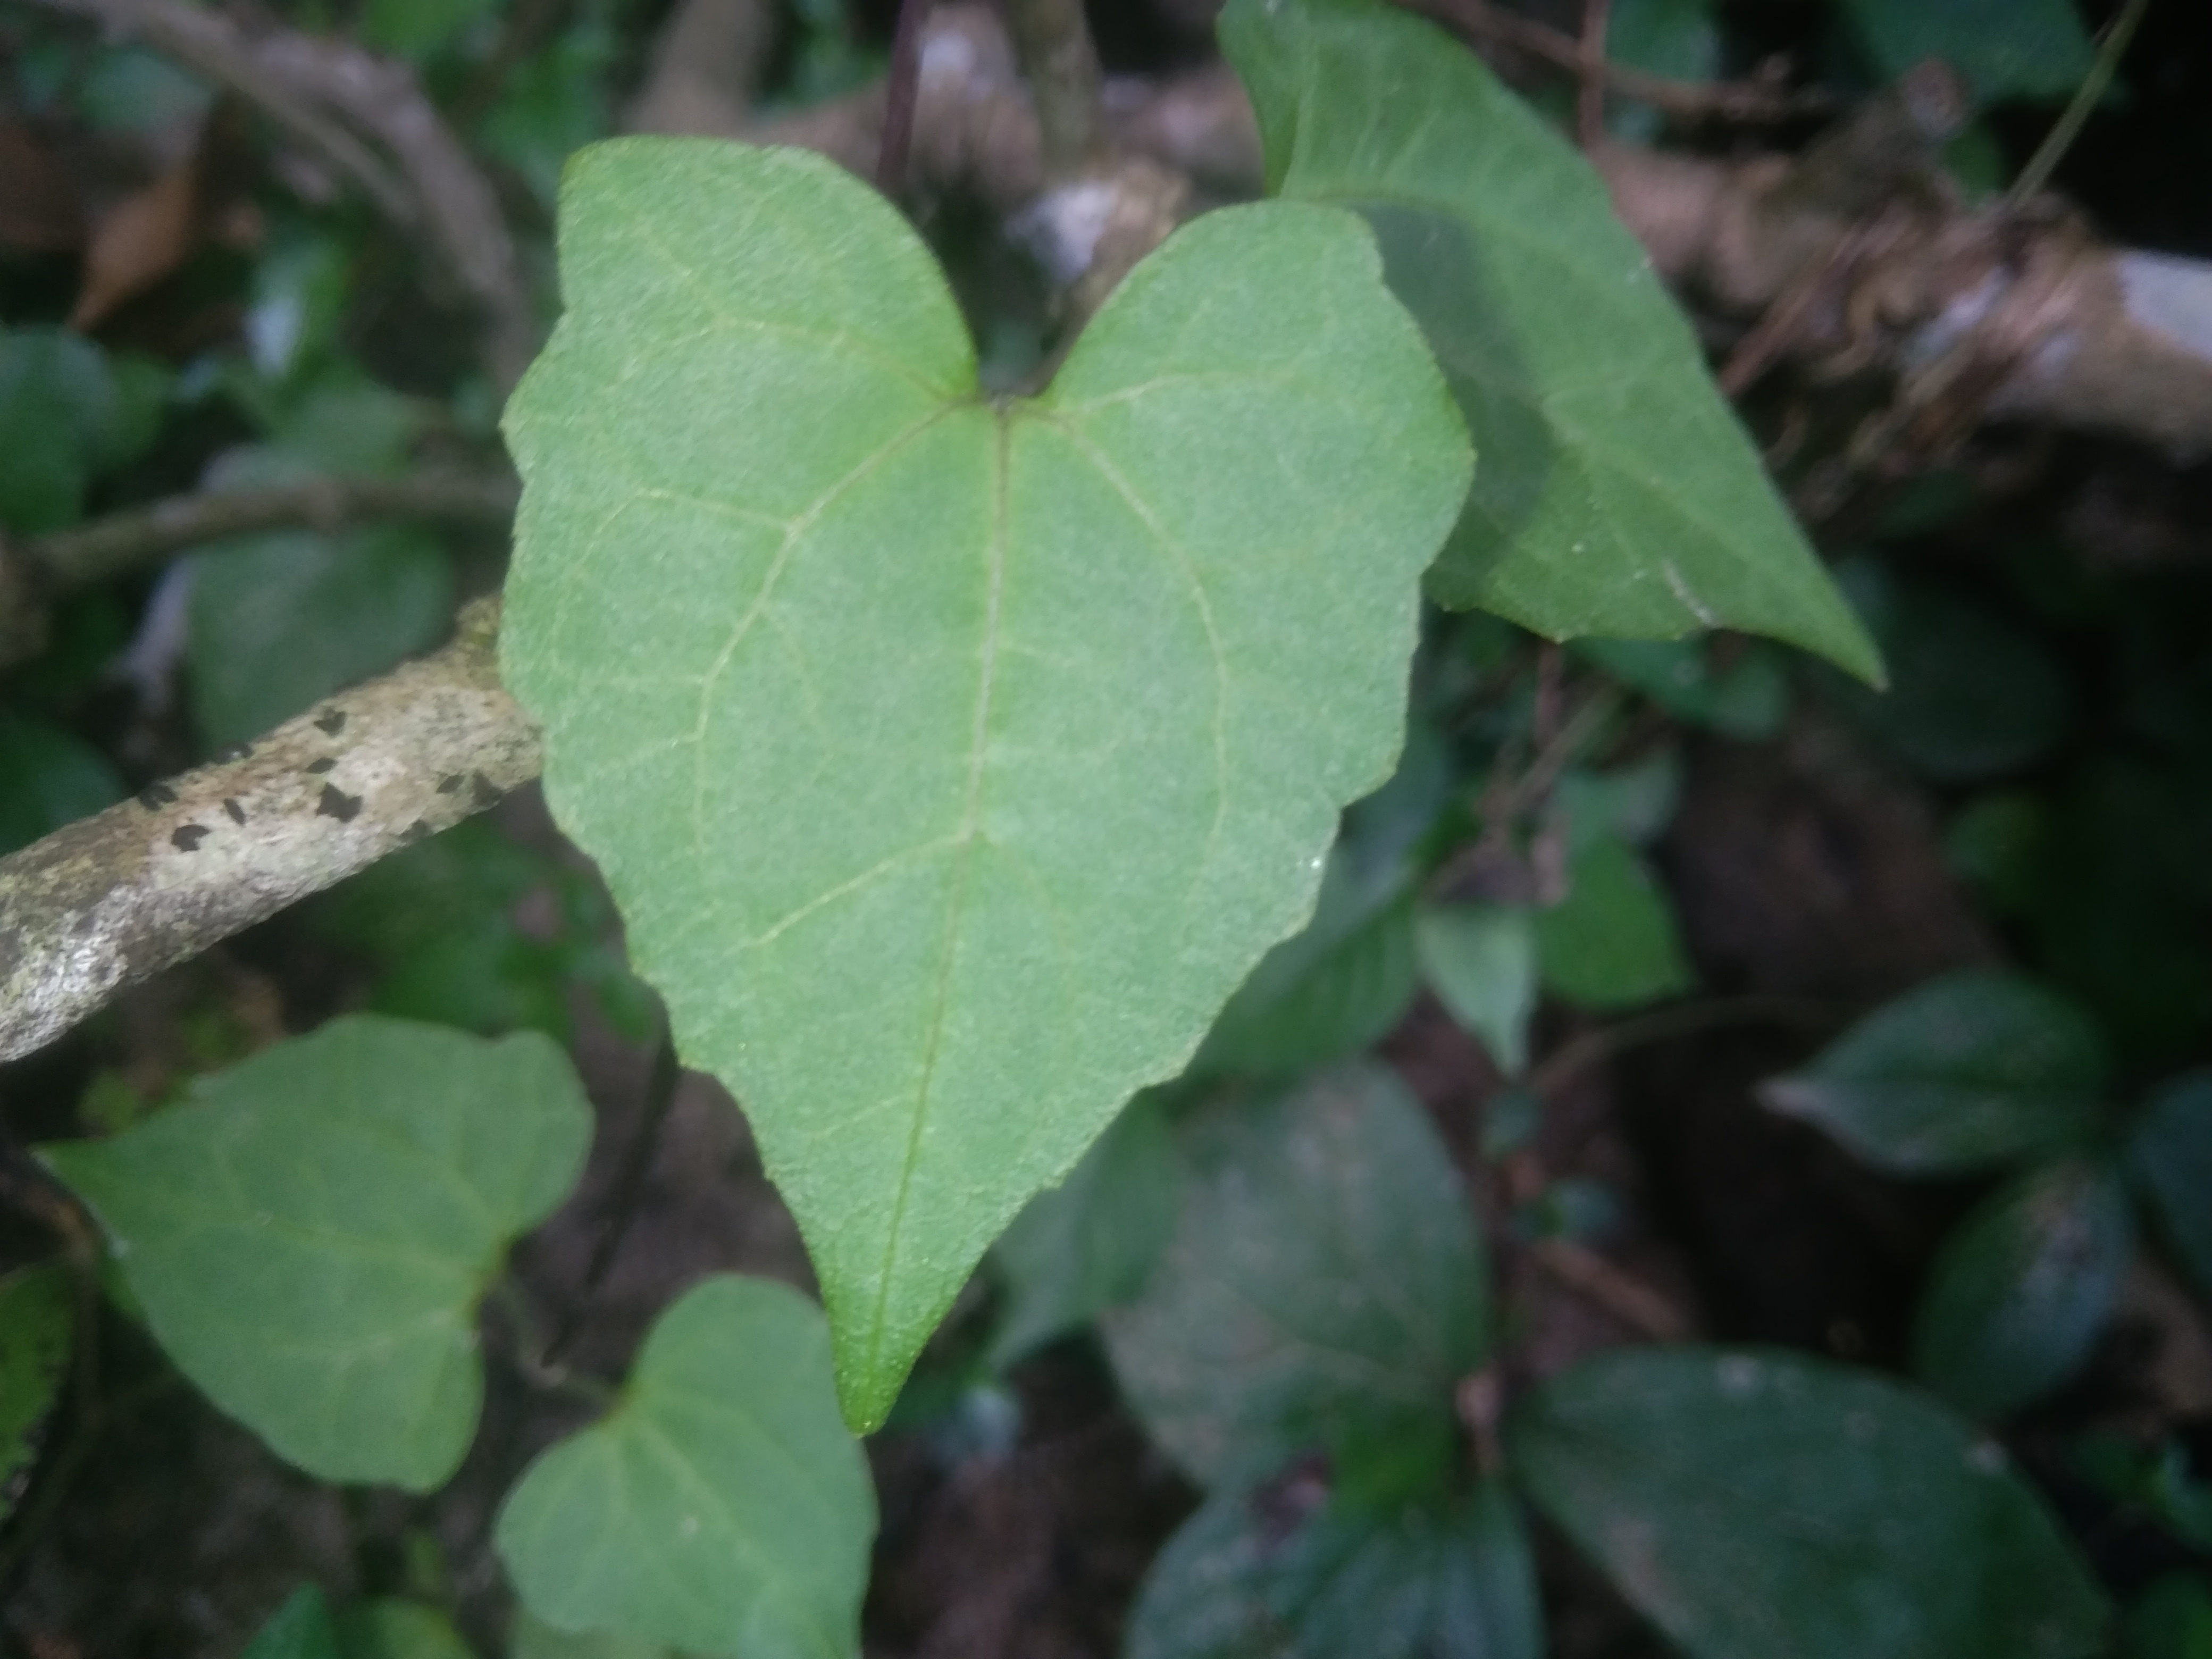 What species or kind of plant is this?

bitter vine
